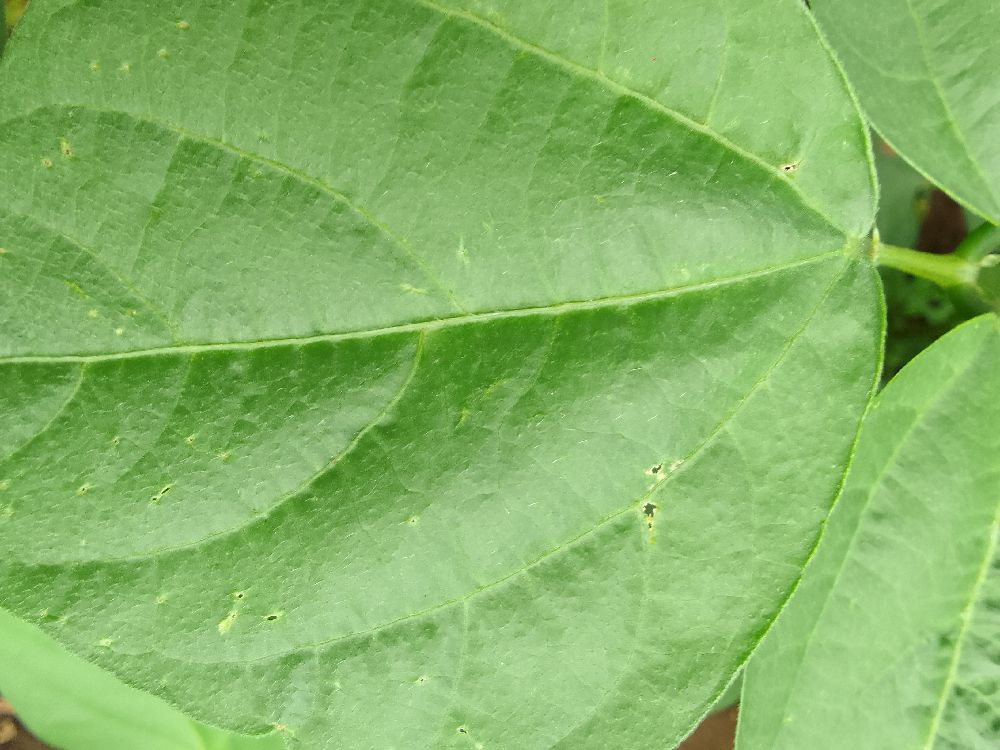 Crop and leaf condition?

common bean, healthy
